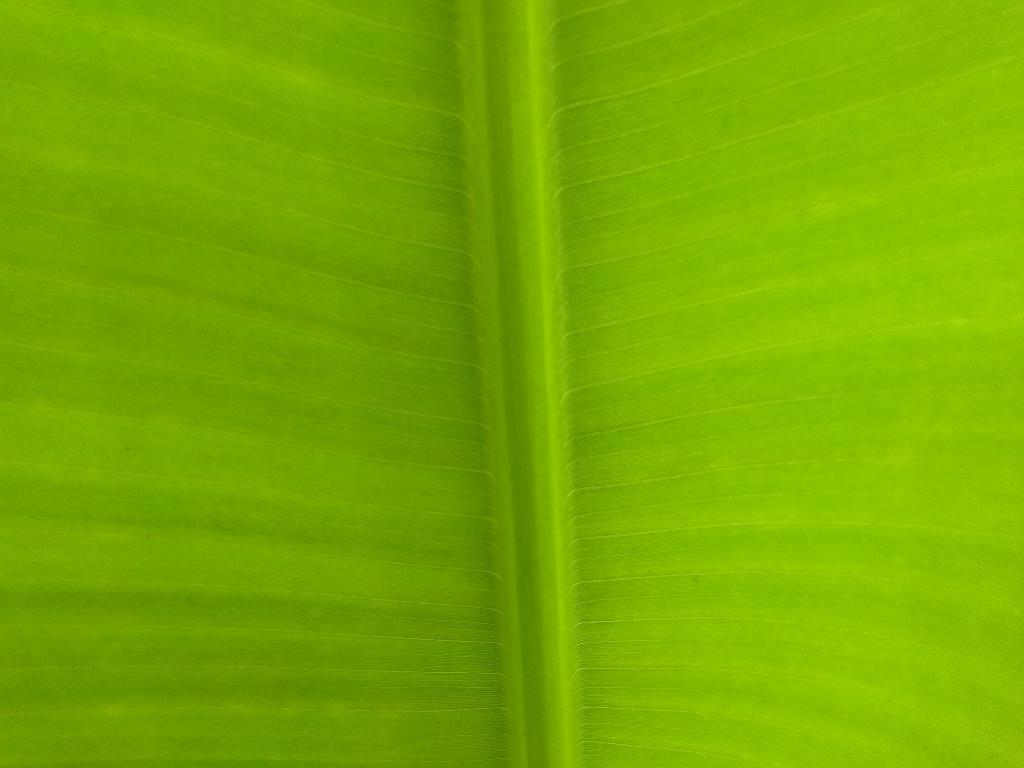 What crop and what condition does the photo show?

banana, healthy
